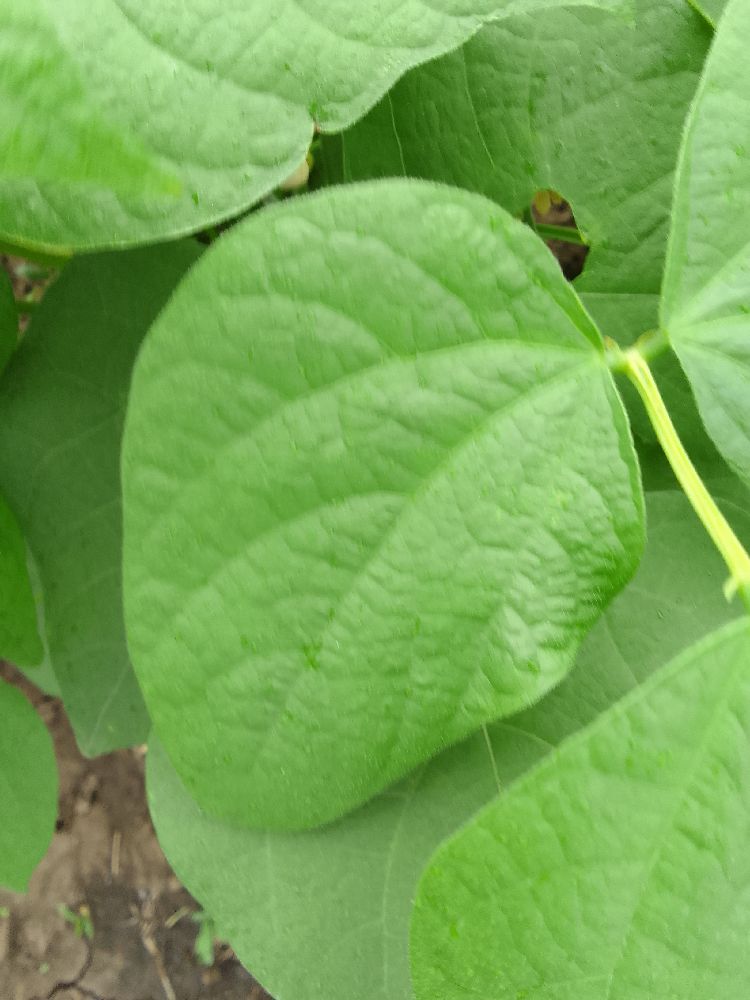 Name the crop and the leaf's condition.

common bean, healthy
